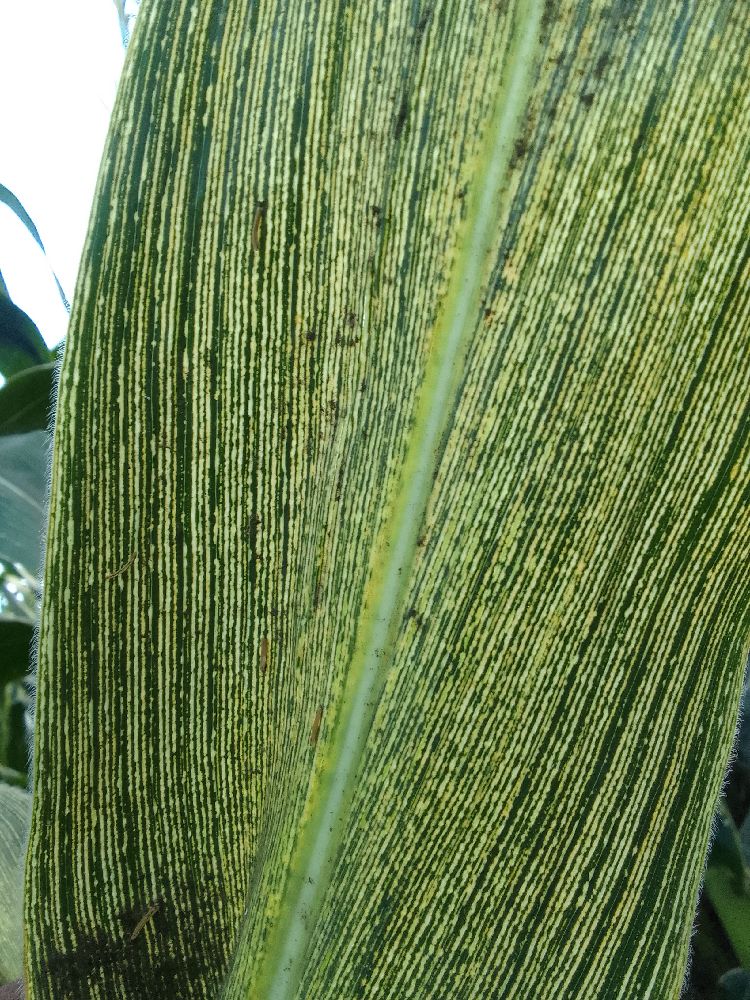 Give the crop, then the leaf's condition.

maize, maize streak virus
